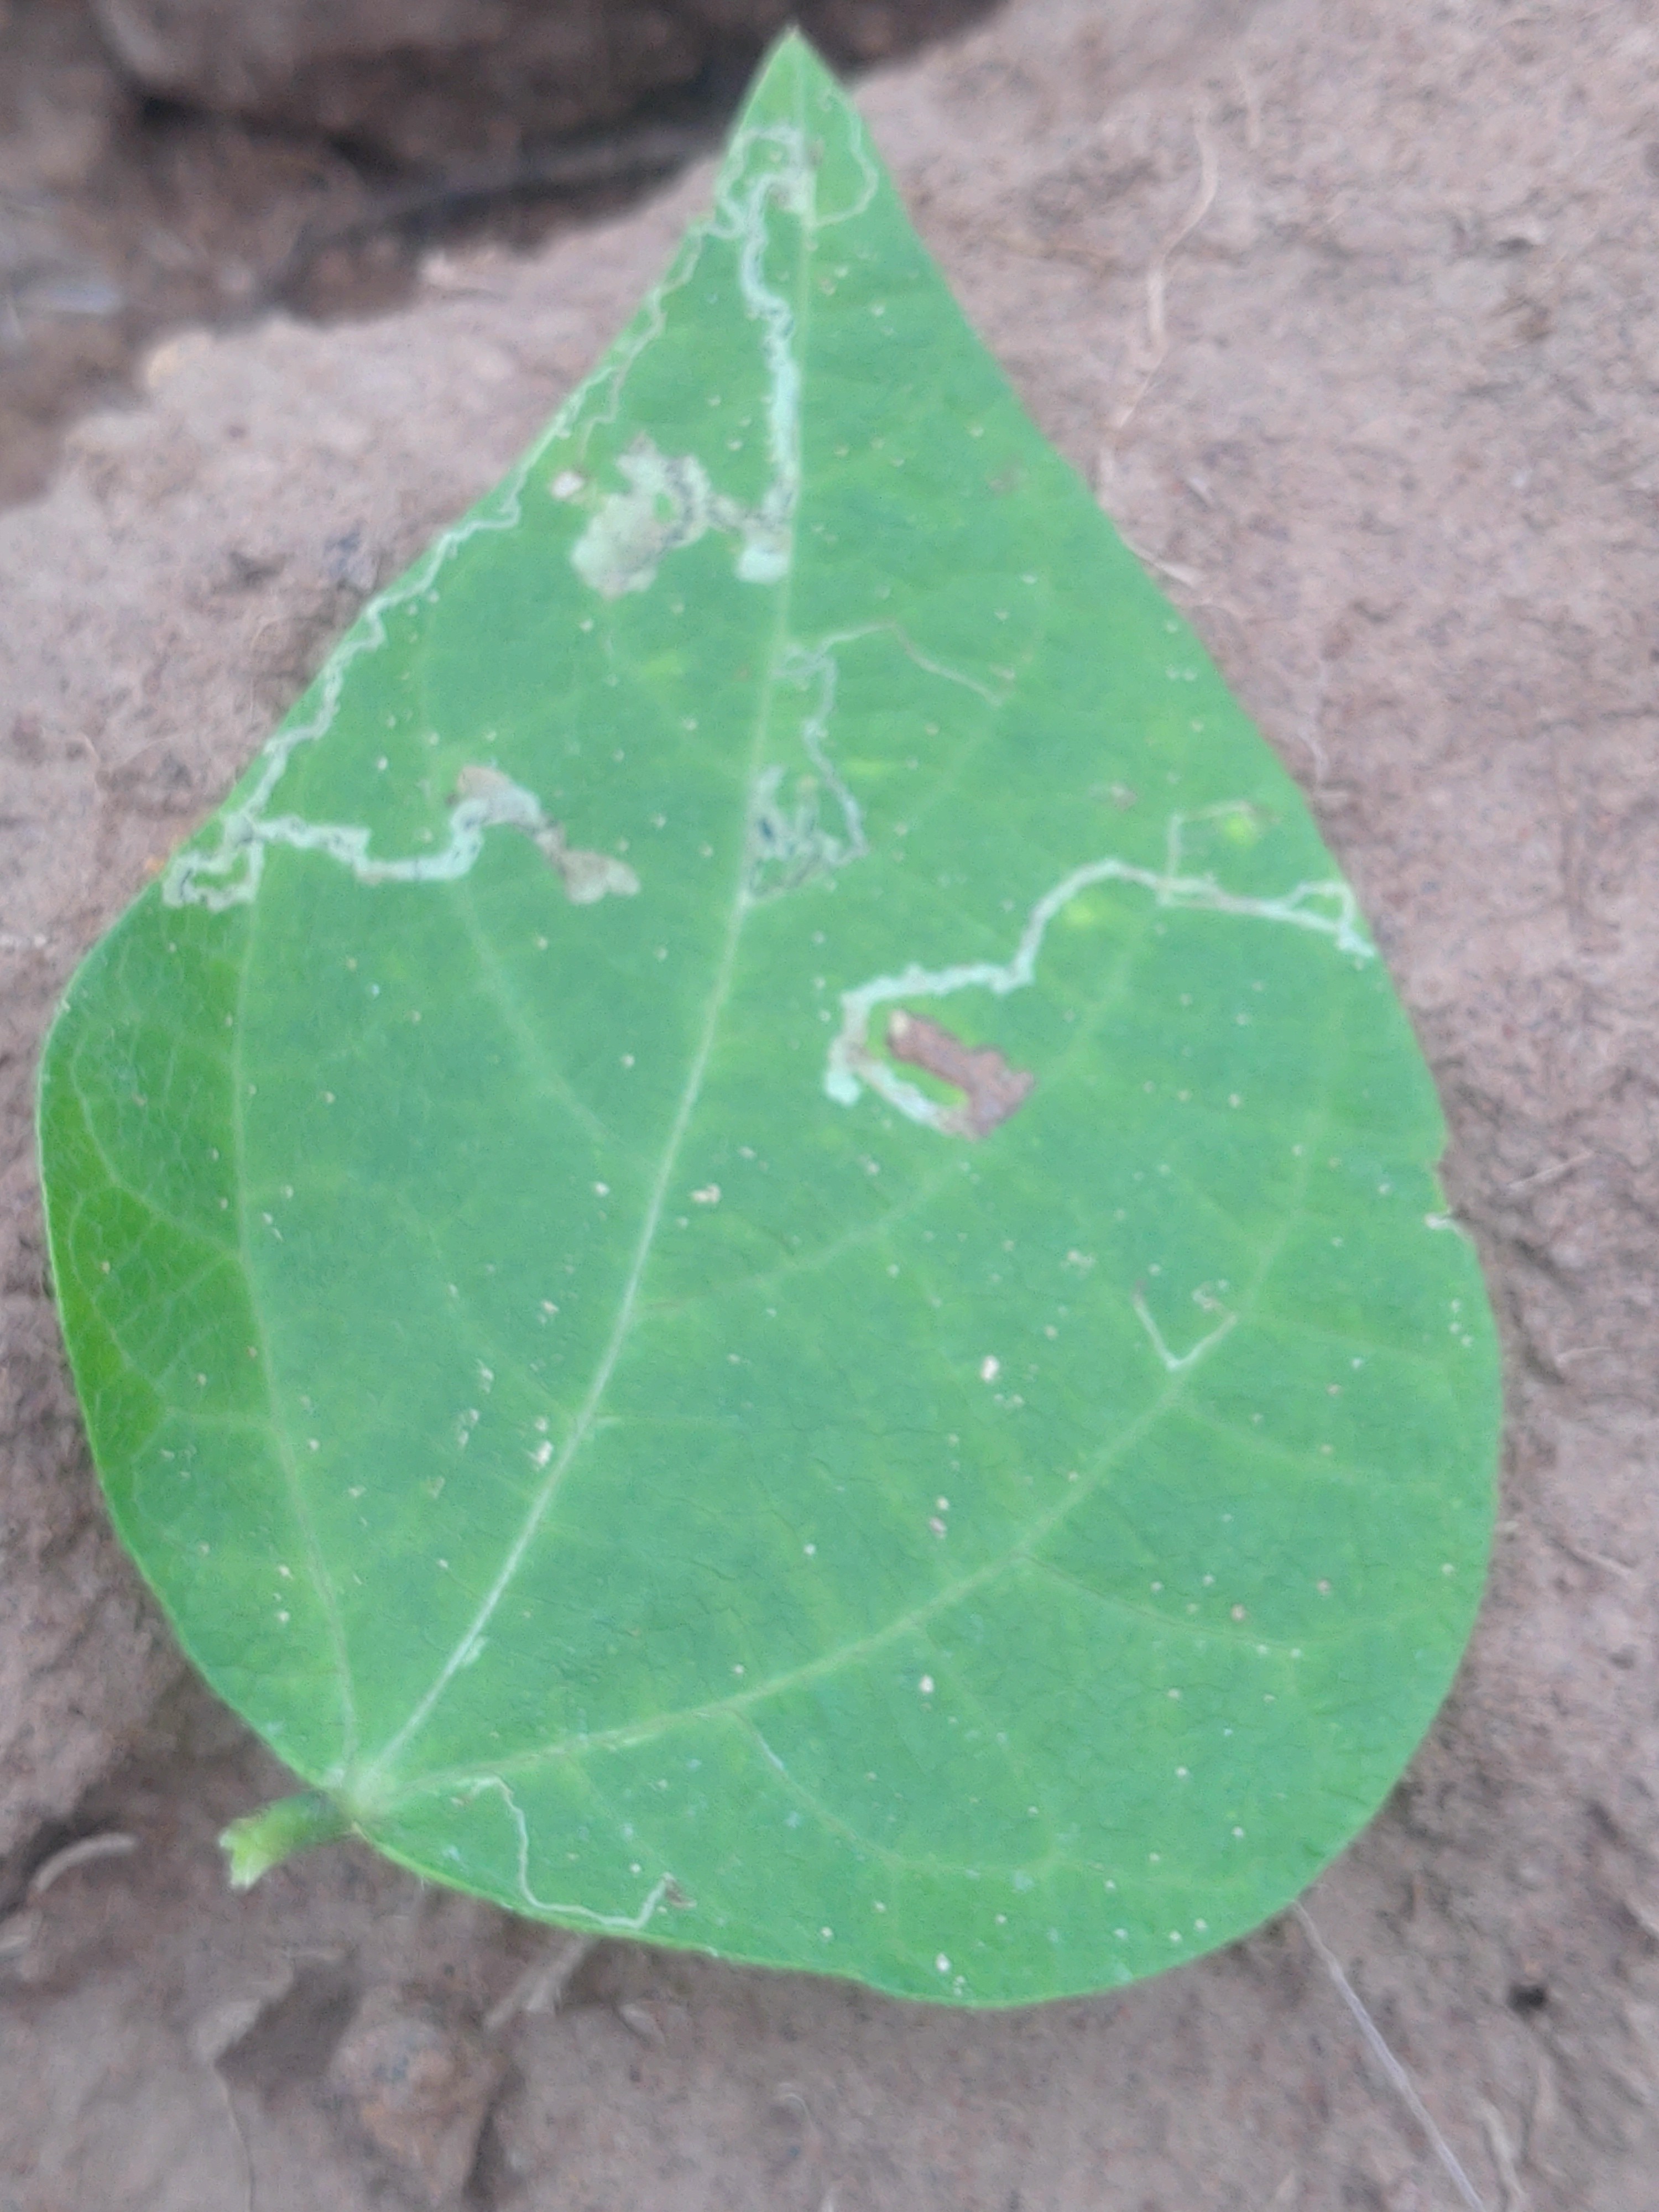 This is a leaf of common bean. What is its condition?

anthracnose
